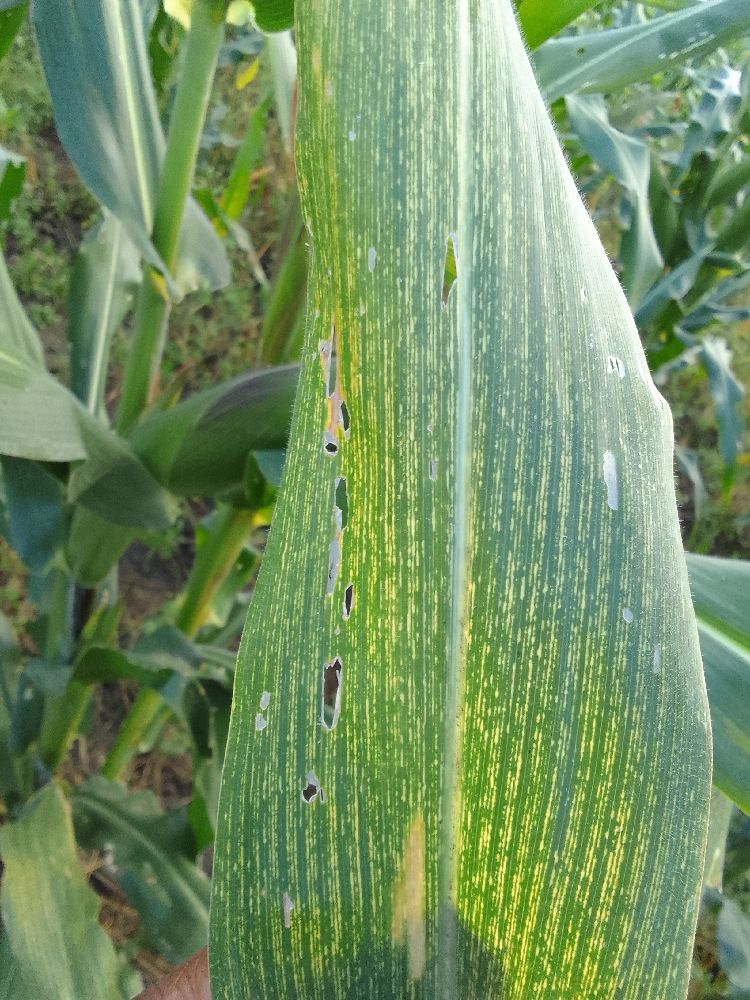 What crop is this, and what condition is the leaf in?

maize, maize streak virus
